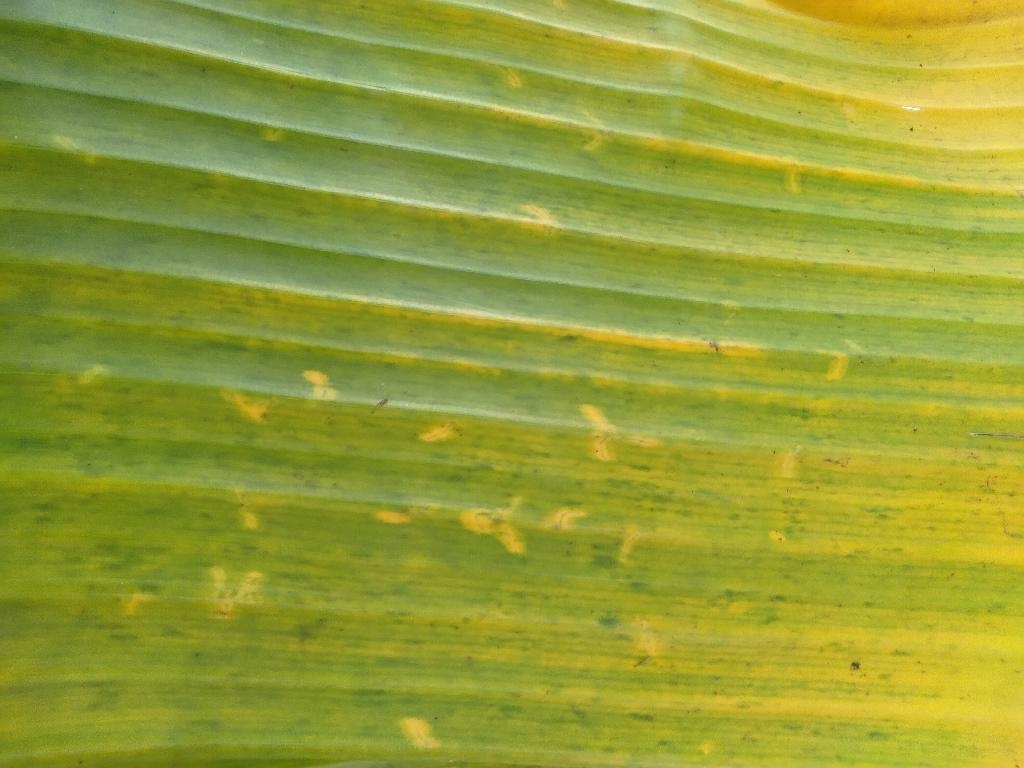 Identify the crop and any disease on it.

banana, fusarium wilt race 1
